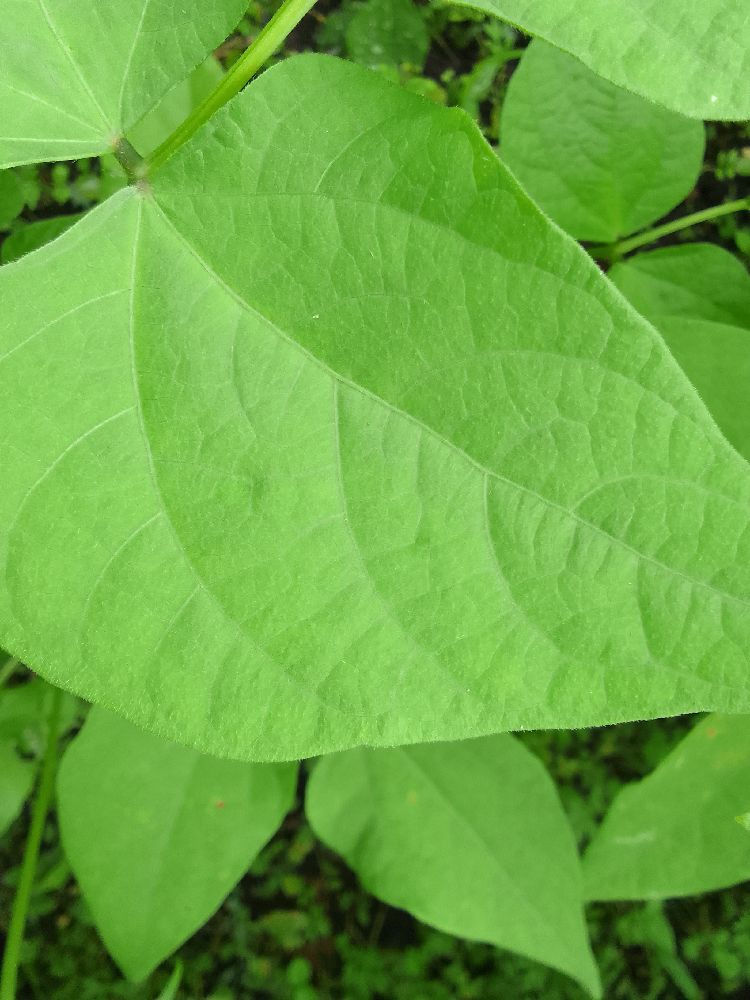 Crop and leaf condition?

common bean, healthy
